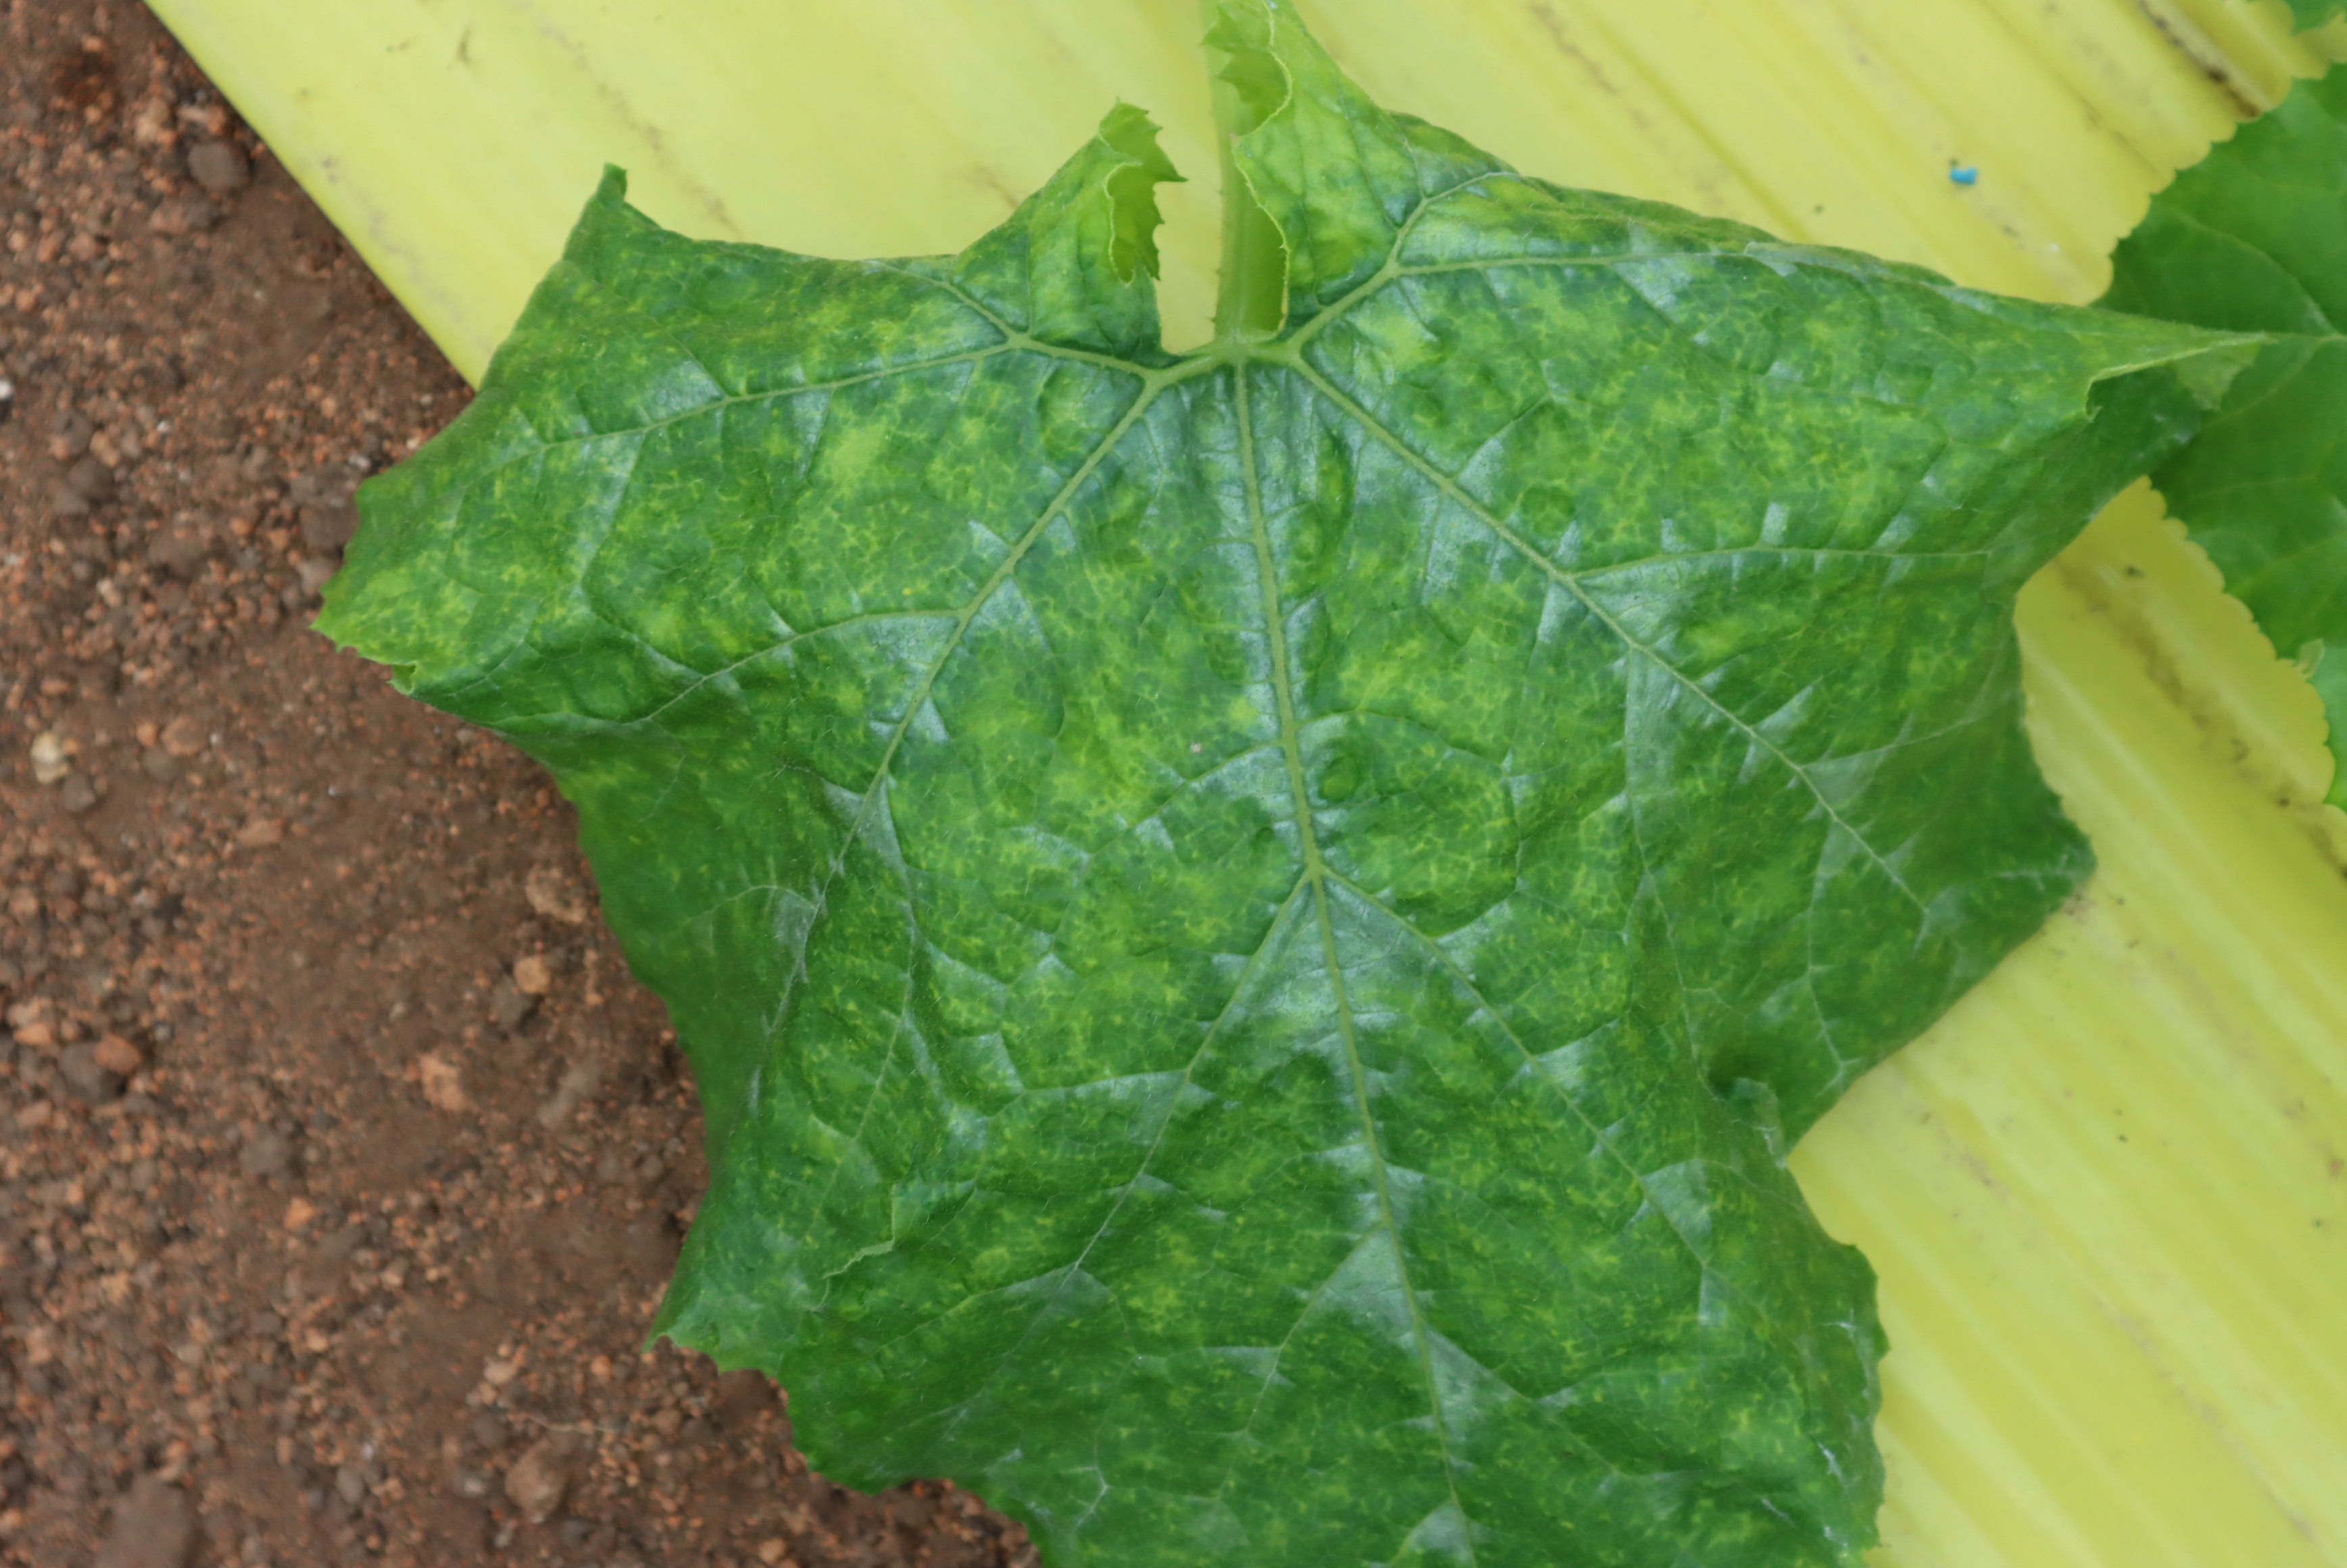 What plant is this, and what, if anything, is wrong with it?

zucchini, virosis
